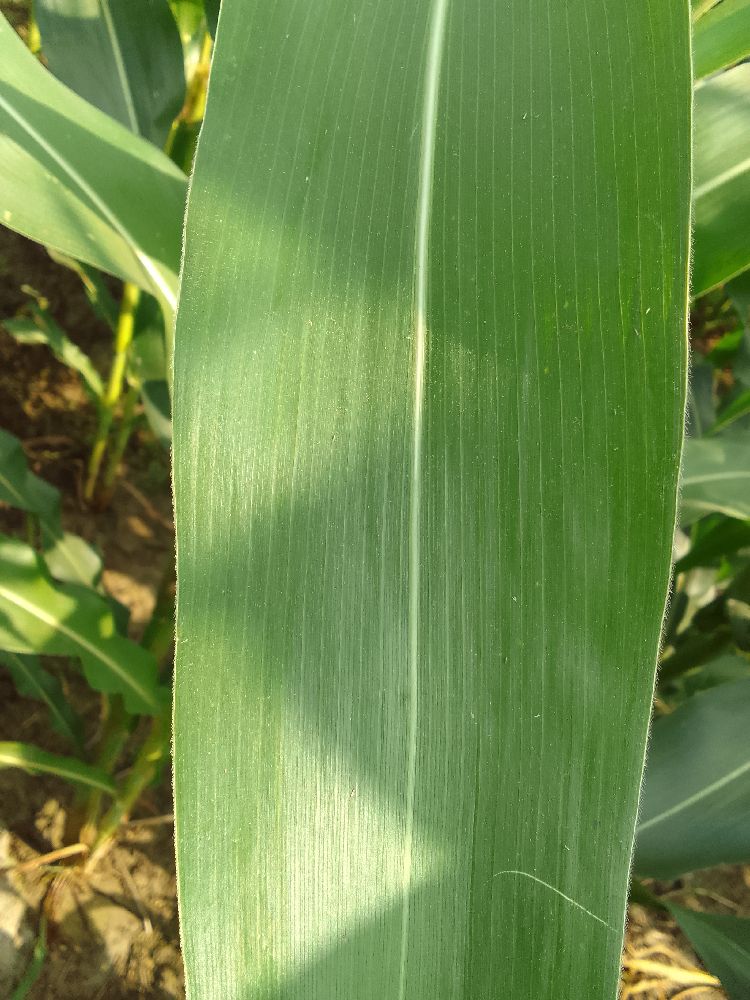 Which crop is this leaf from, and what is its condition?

maize, healthy
